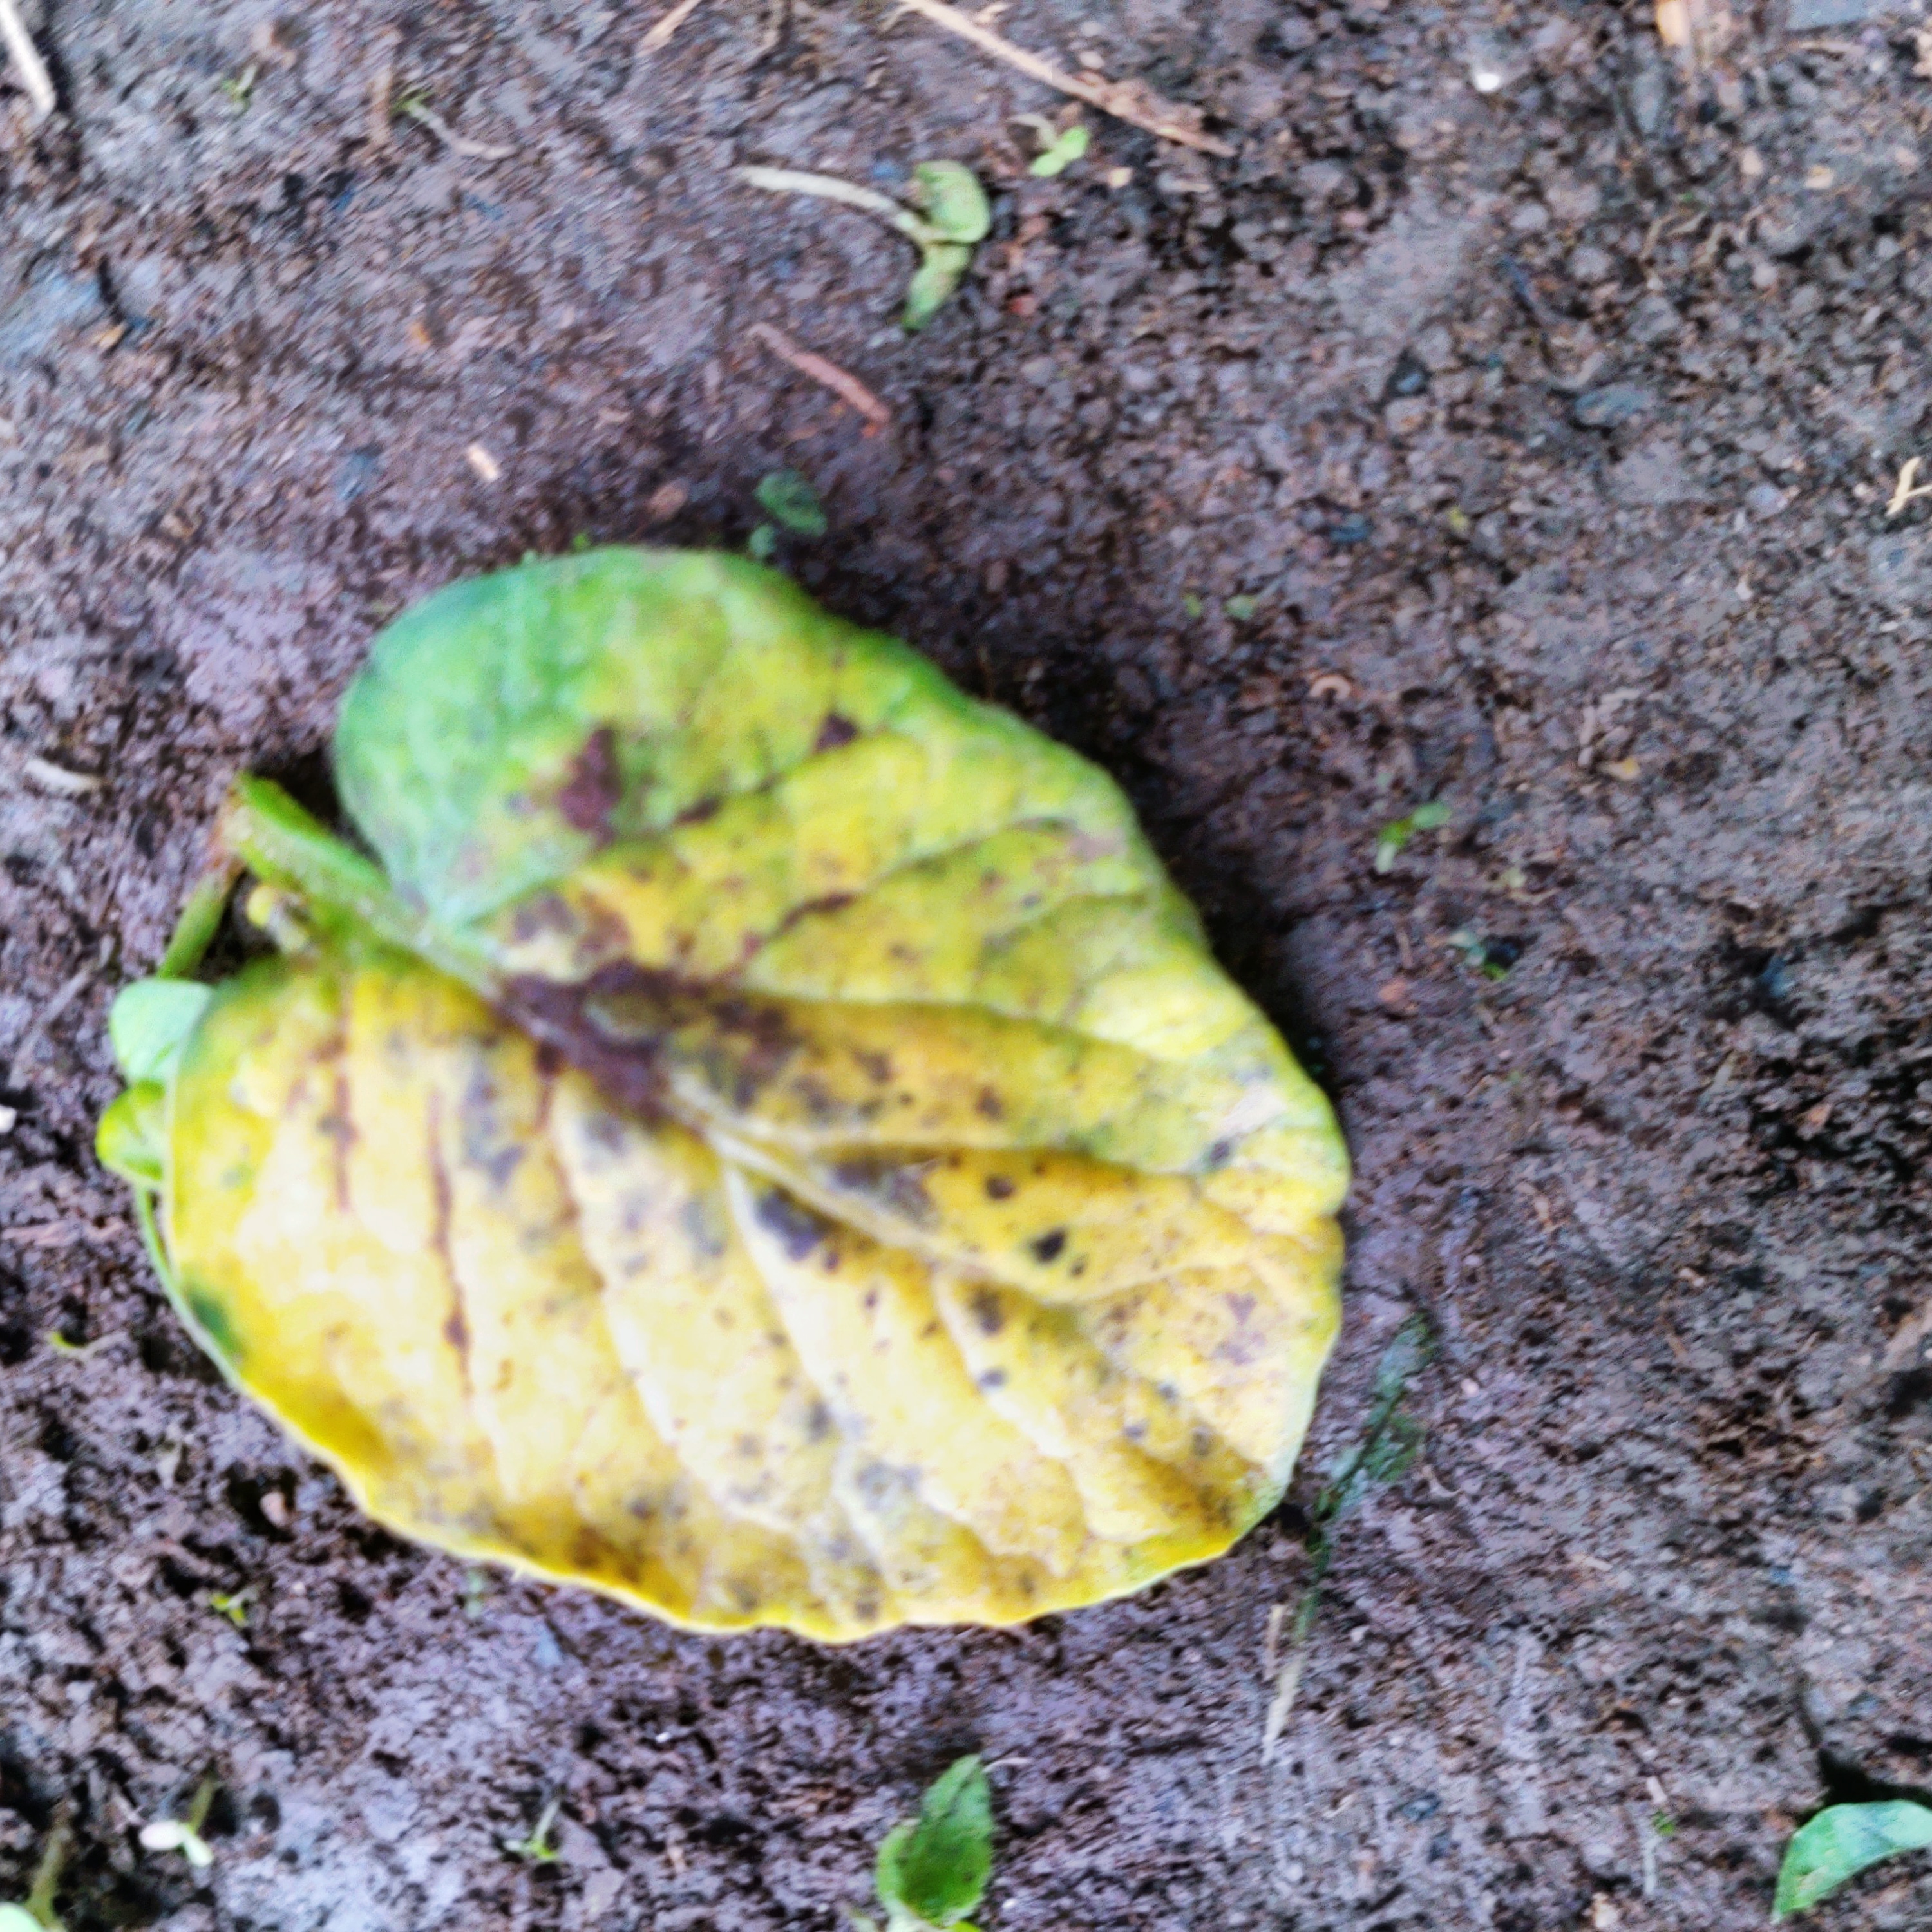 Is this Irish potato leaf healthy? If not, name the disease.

late blight
